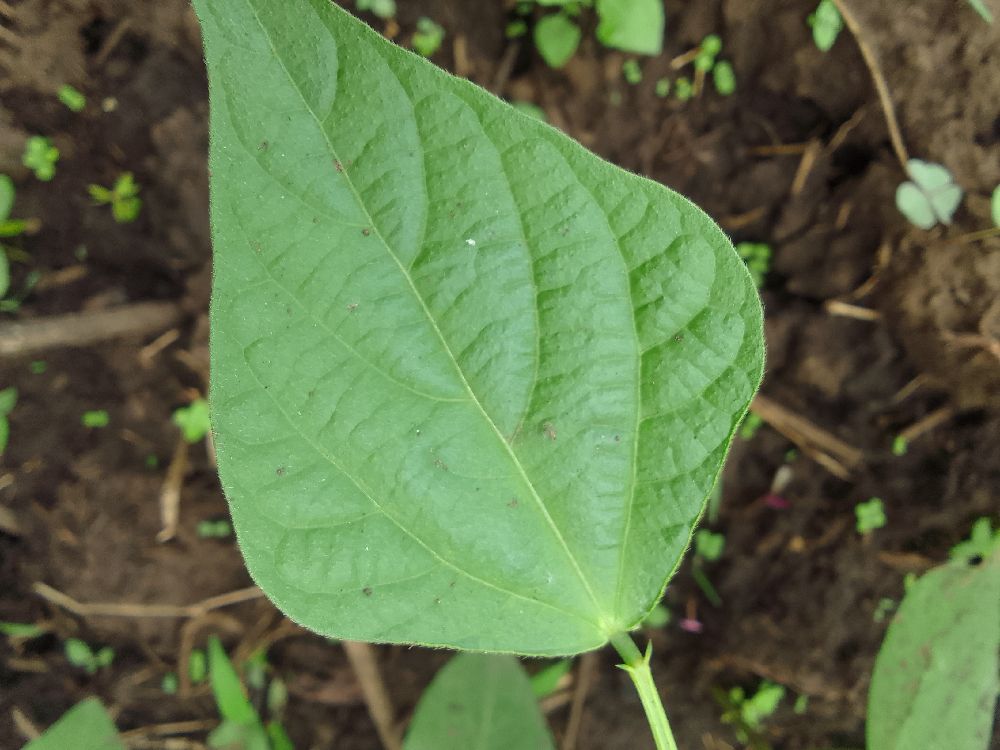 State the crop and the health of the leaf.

common bean, healthy
